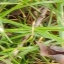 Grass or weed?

grass
